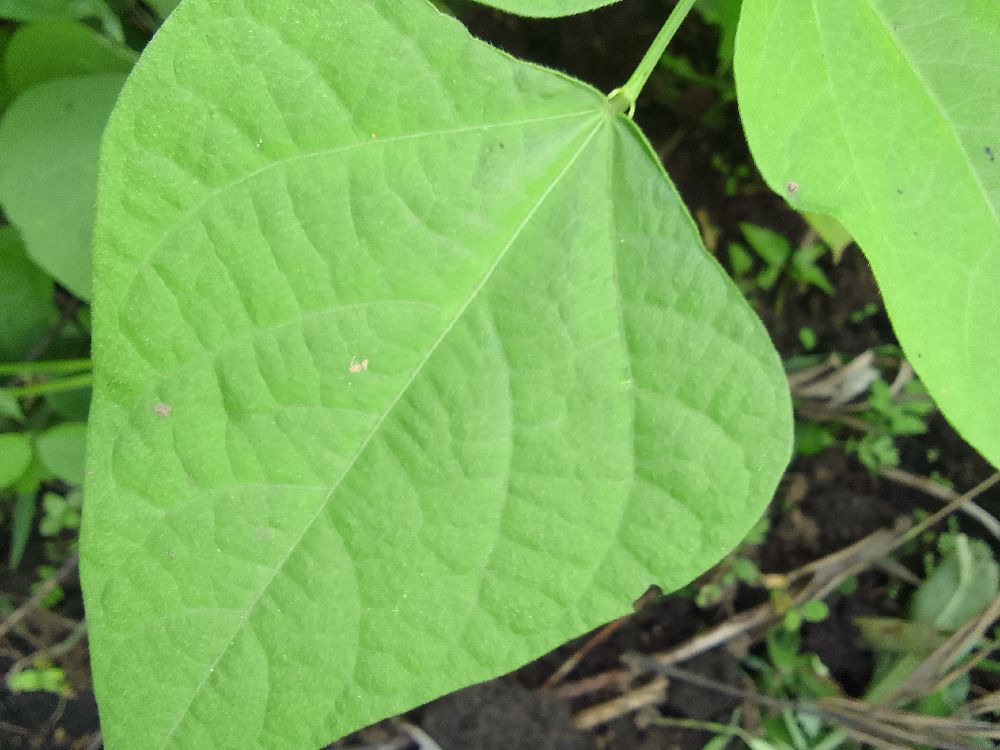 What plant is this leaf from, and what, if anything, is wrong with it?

common bean, healthy
